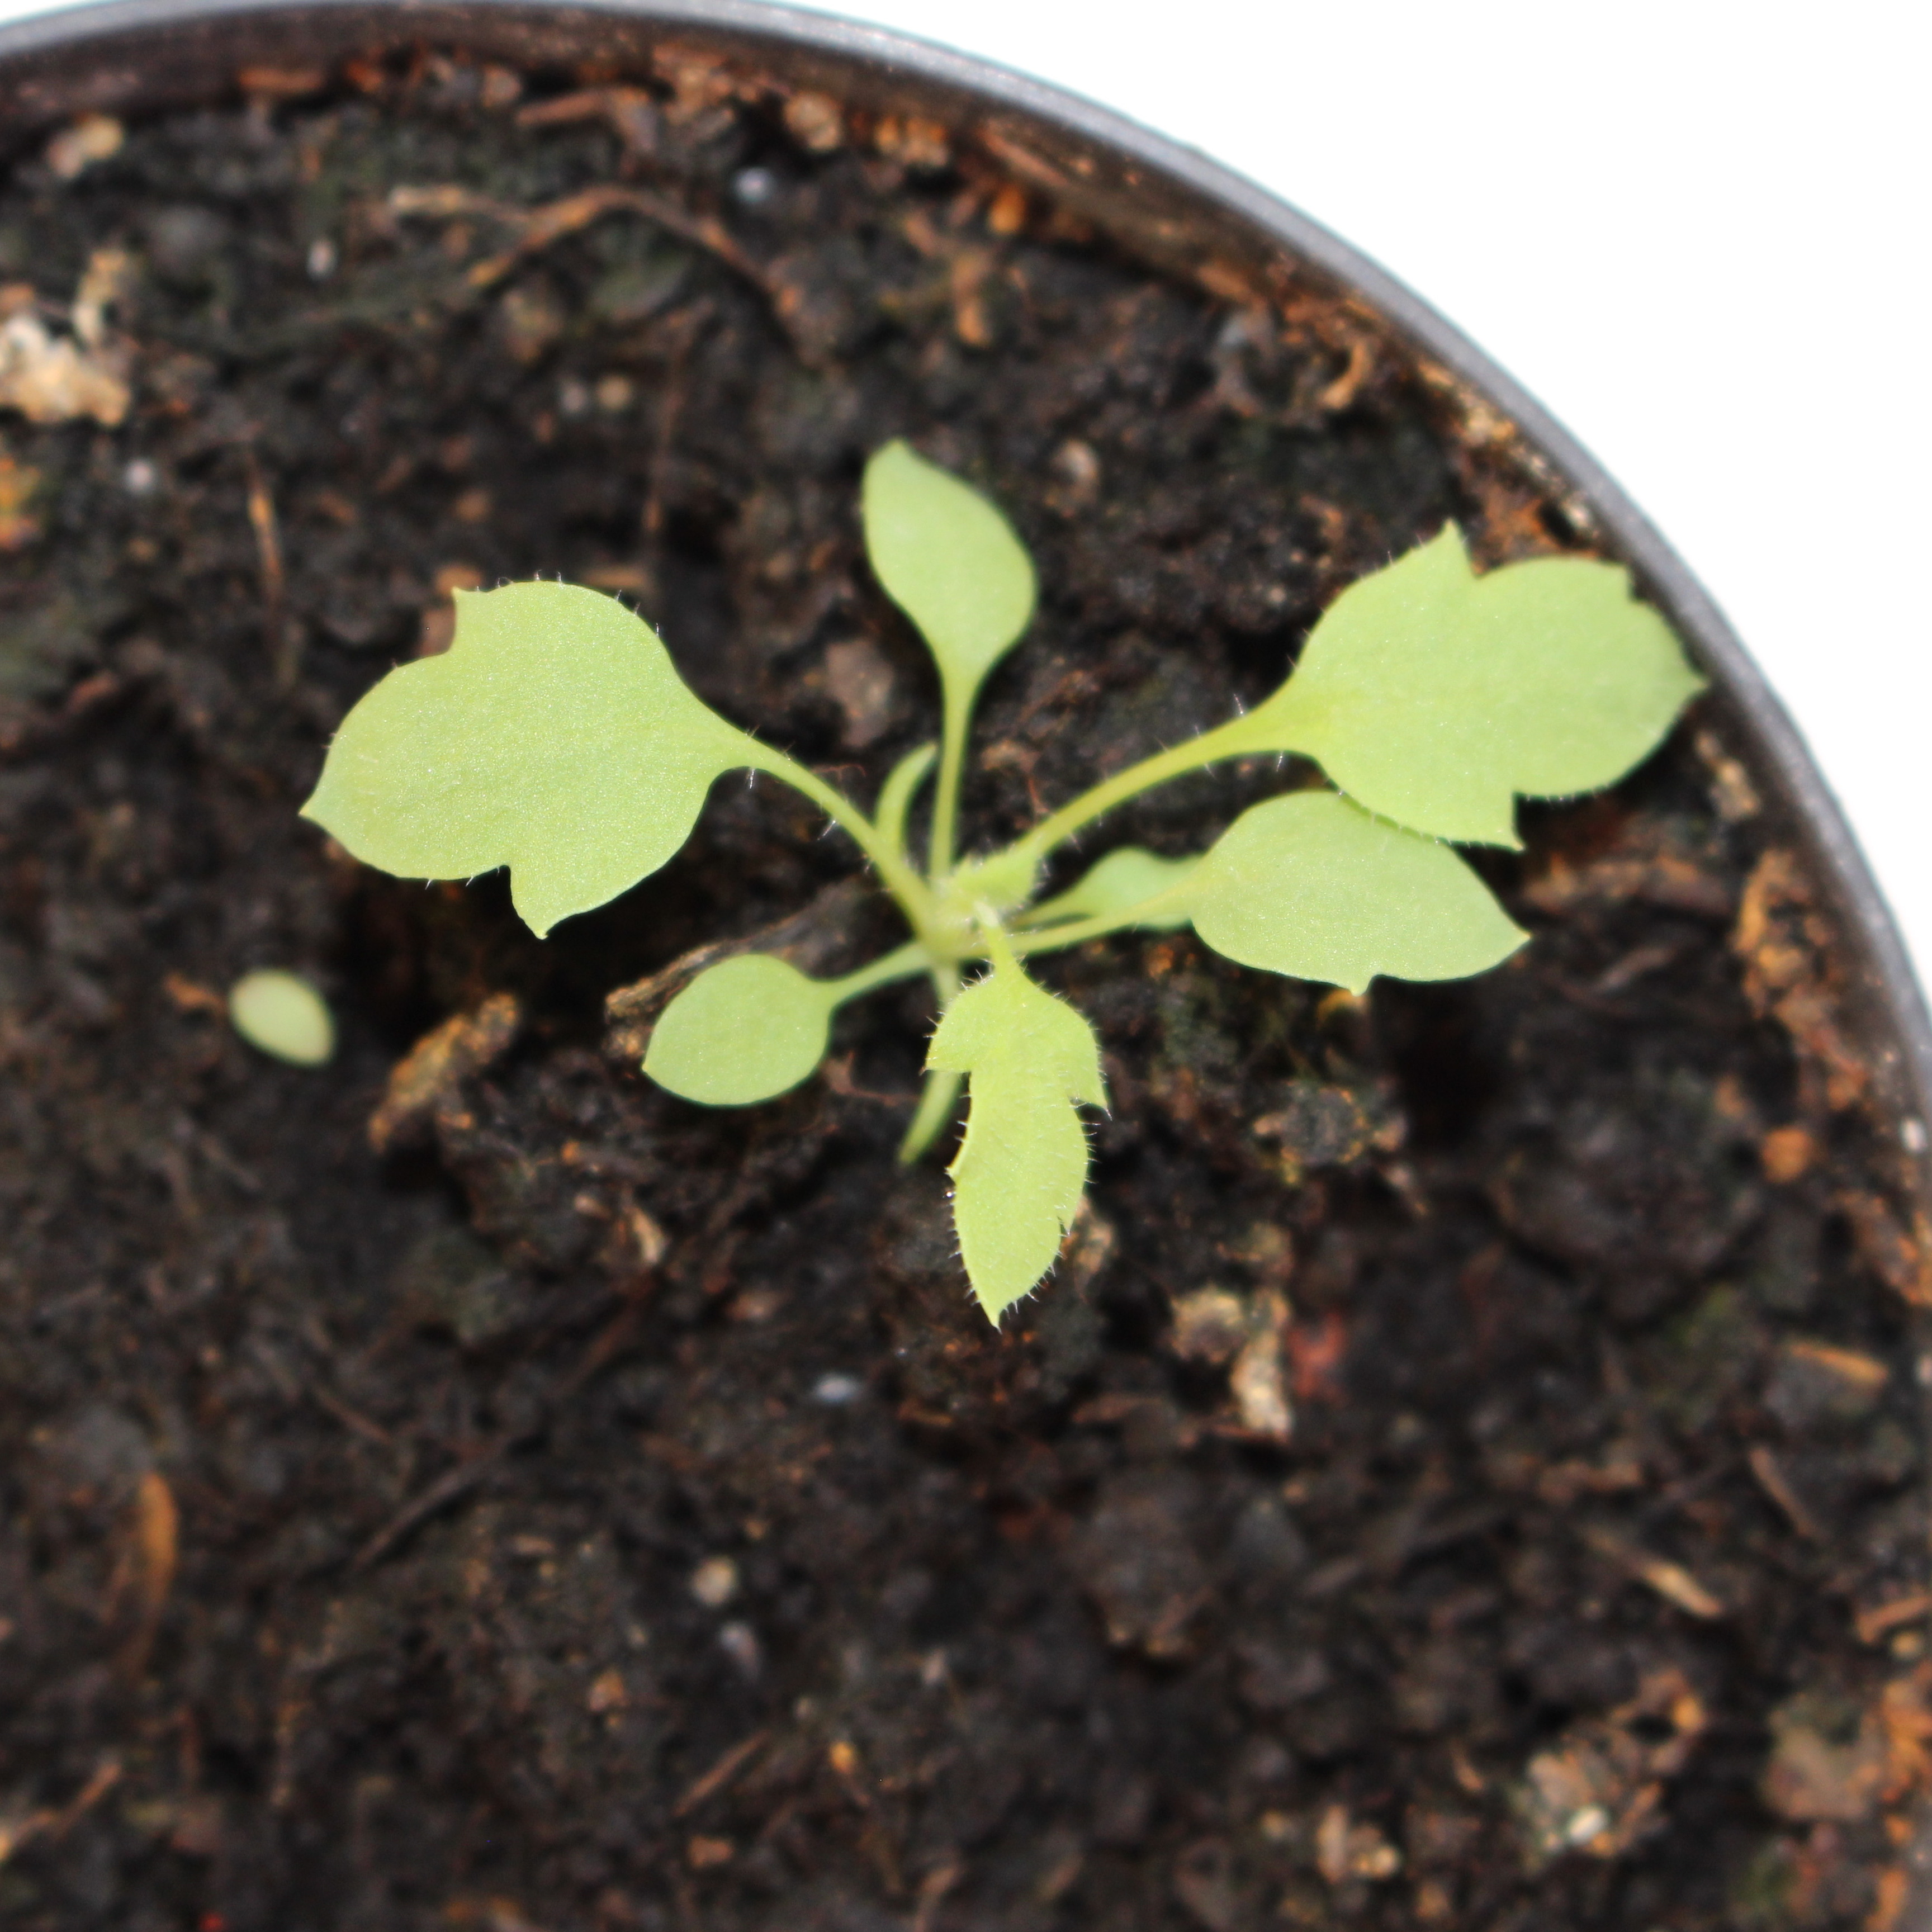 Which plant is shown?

Papaver rhoeas
